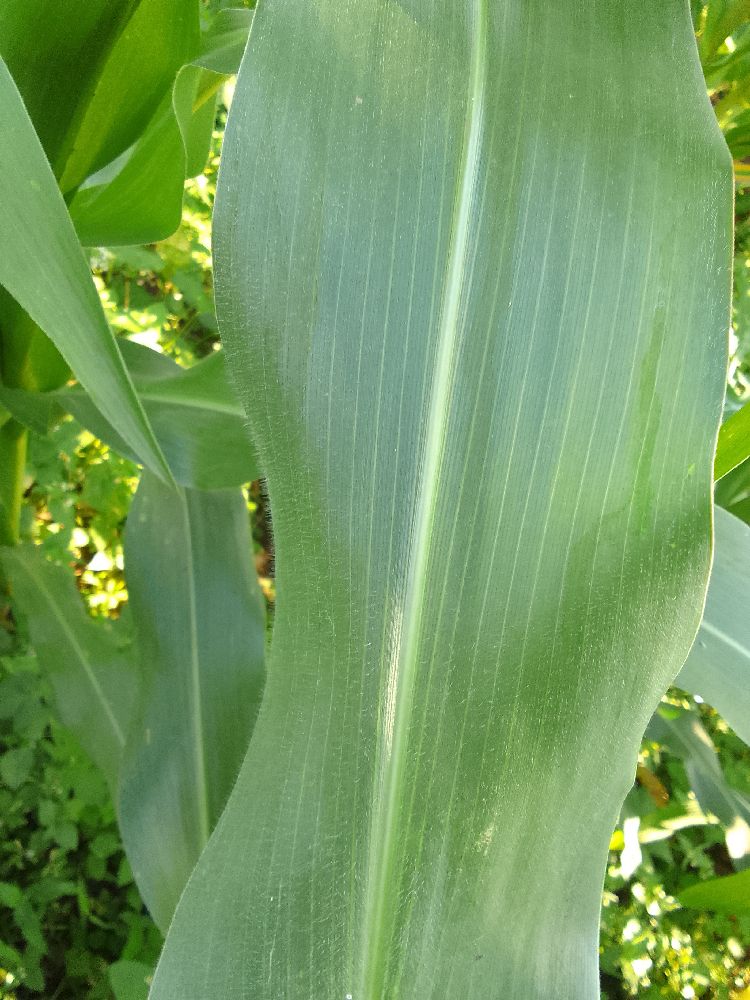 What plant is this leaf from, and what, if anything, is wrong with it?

maize, healthy
